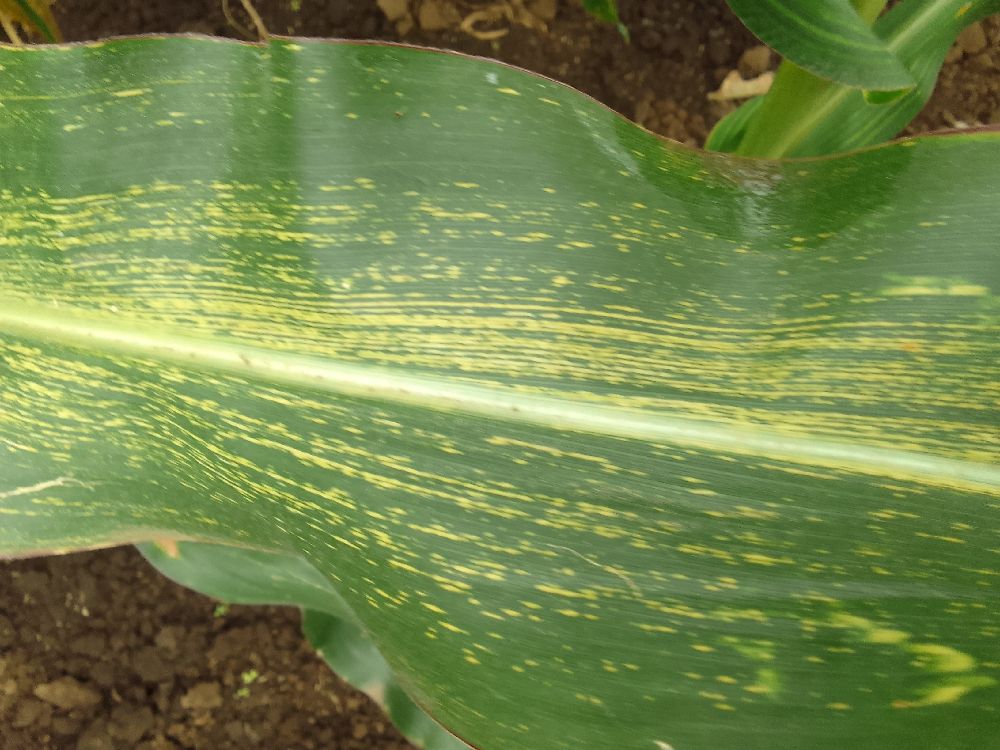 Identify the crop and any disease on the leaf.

maize, maize streak virus
